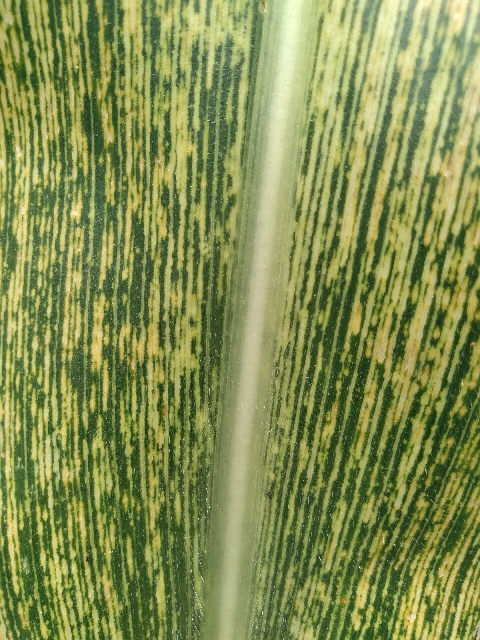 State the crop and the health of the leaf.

maize, maize streak virus
